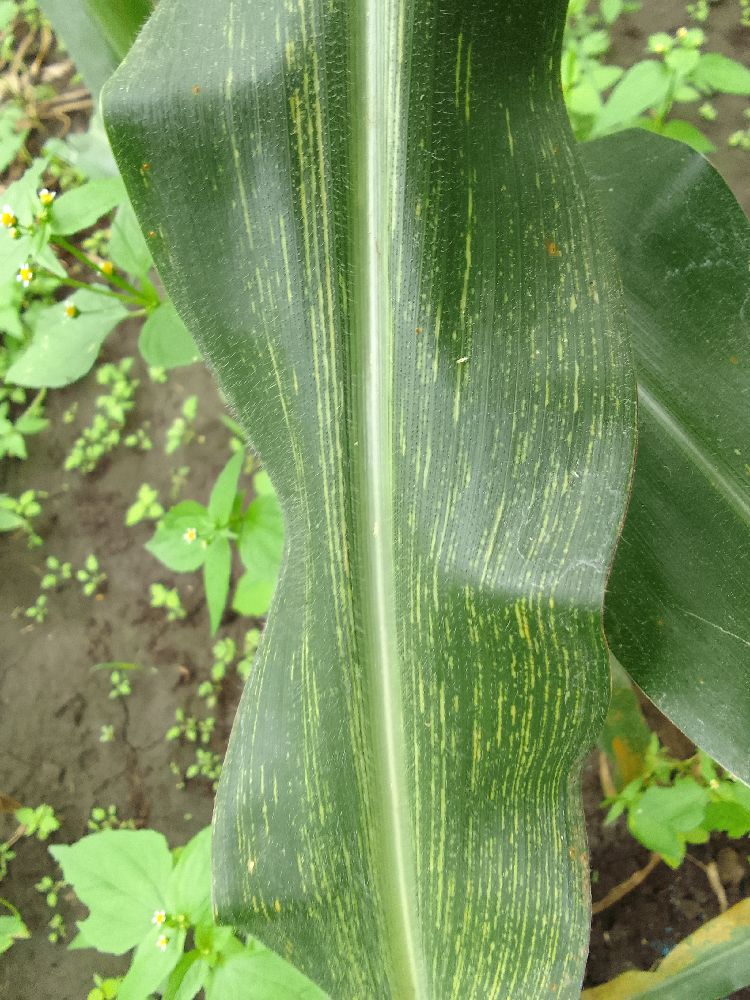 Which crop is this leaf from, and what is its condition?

maize, maize streak virus
